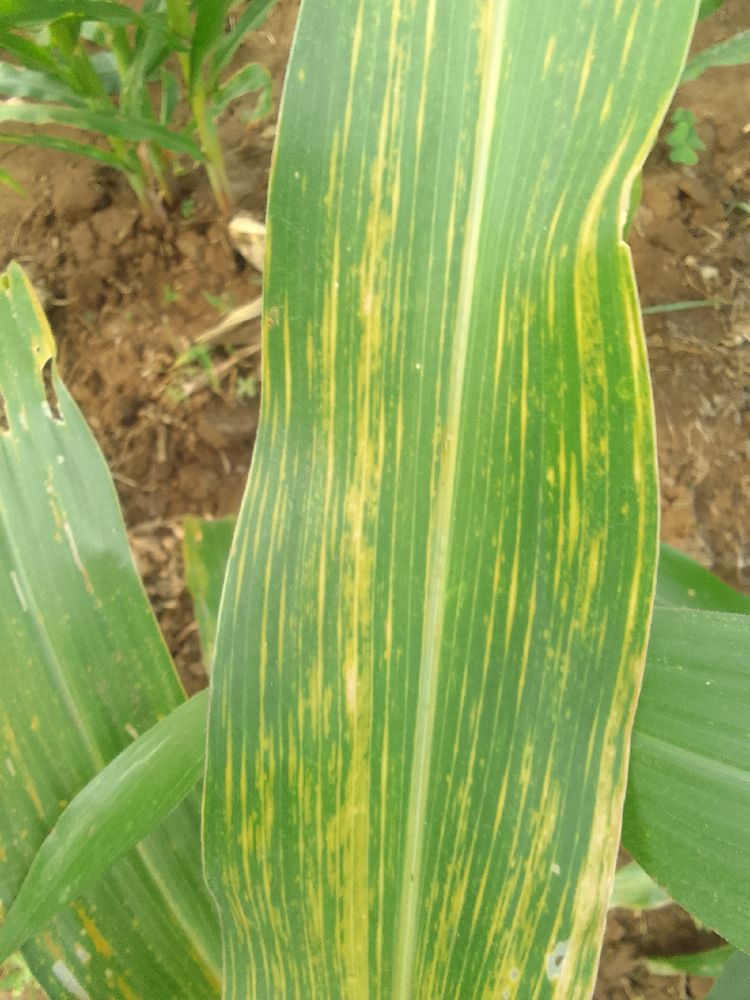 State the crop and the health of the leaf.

maize, maize lethal necrosis
